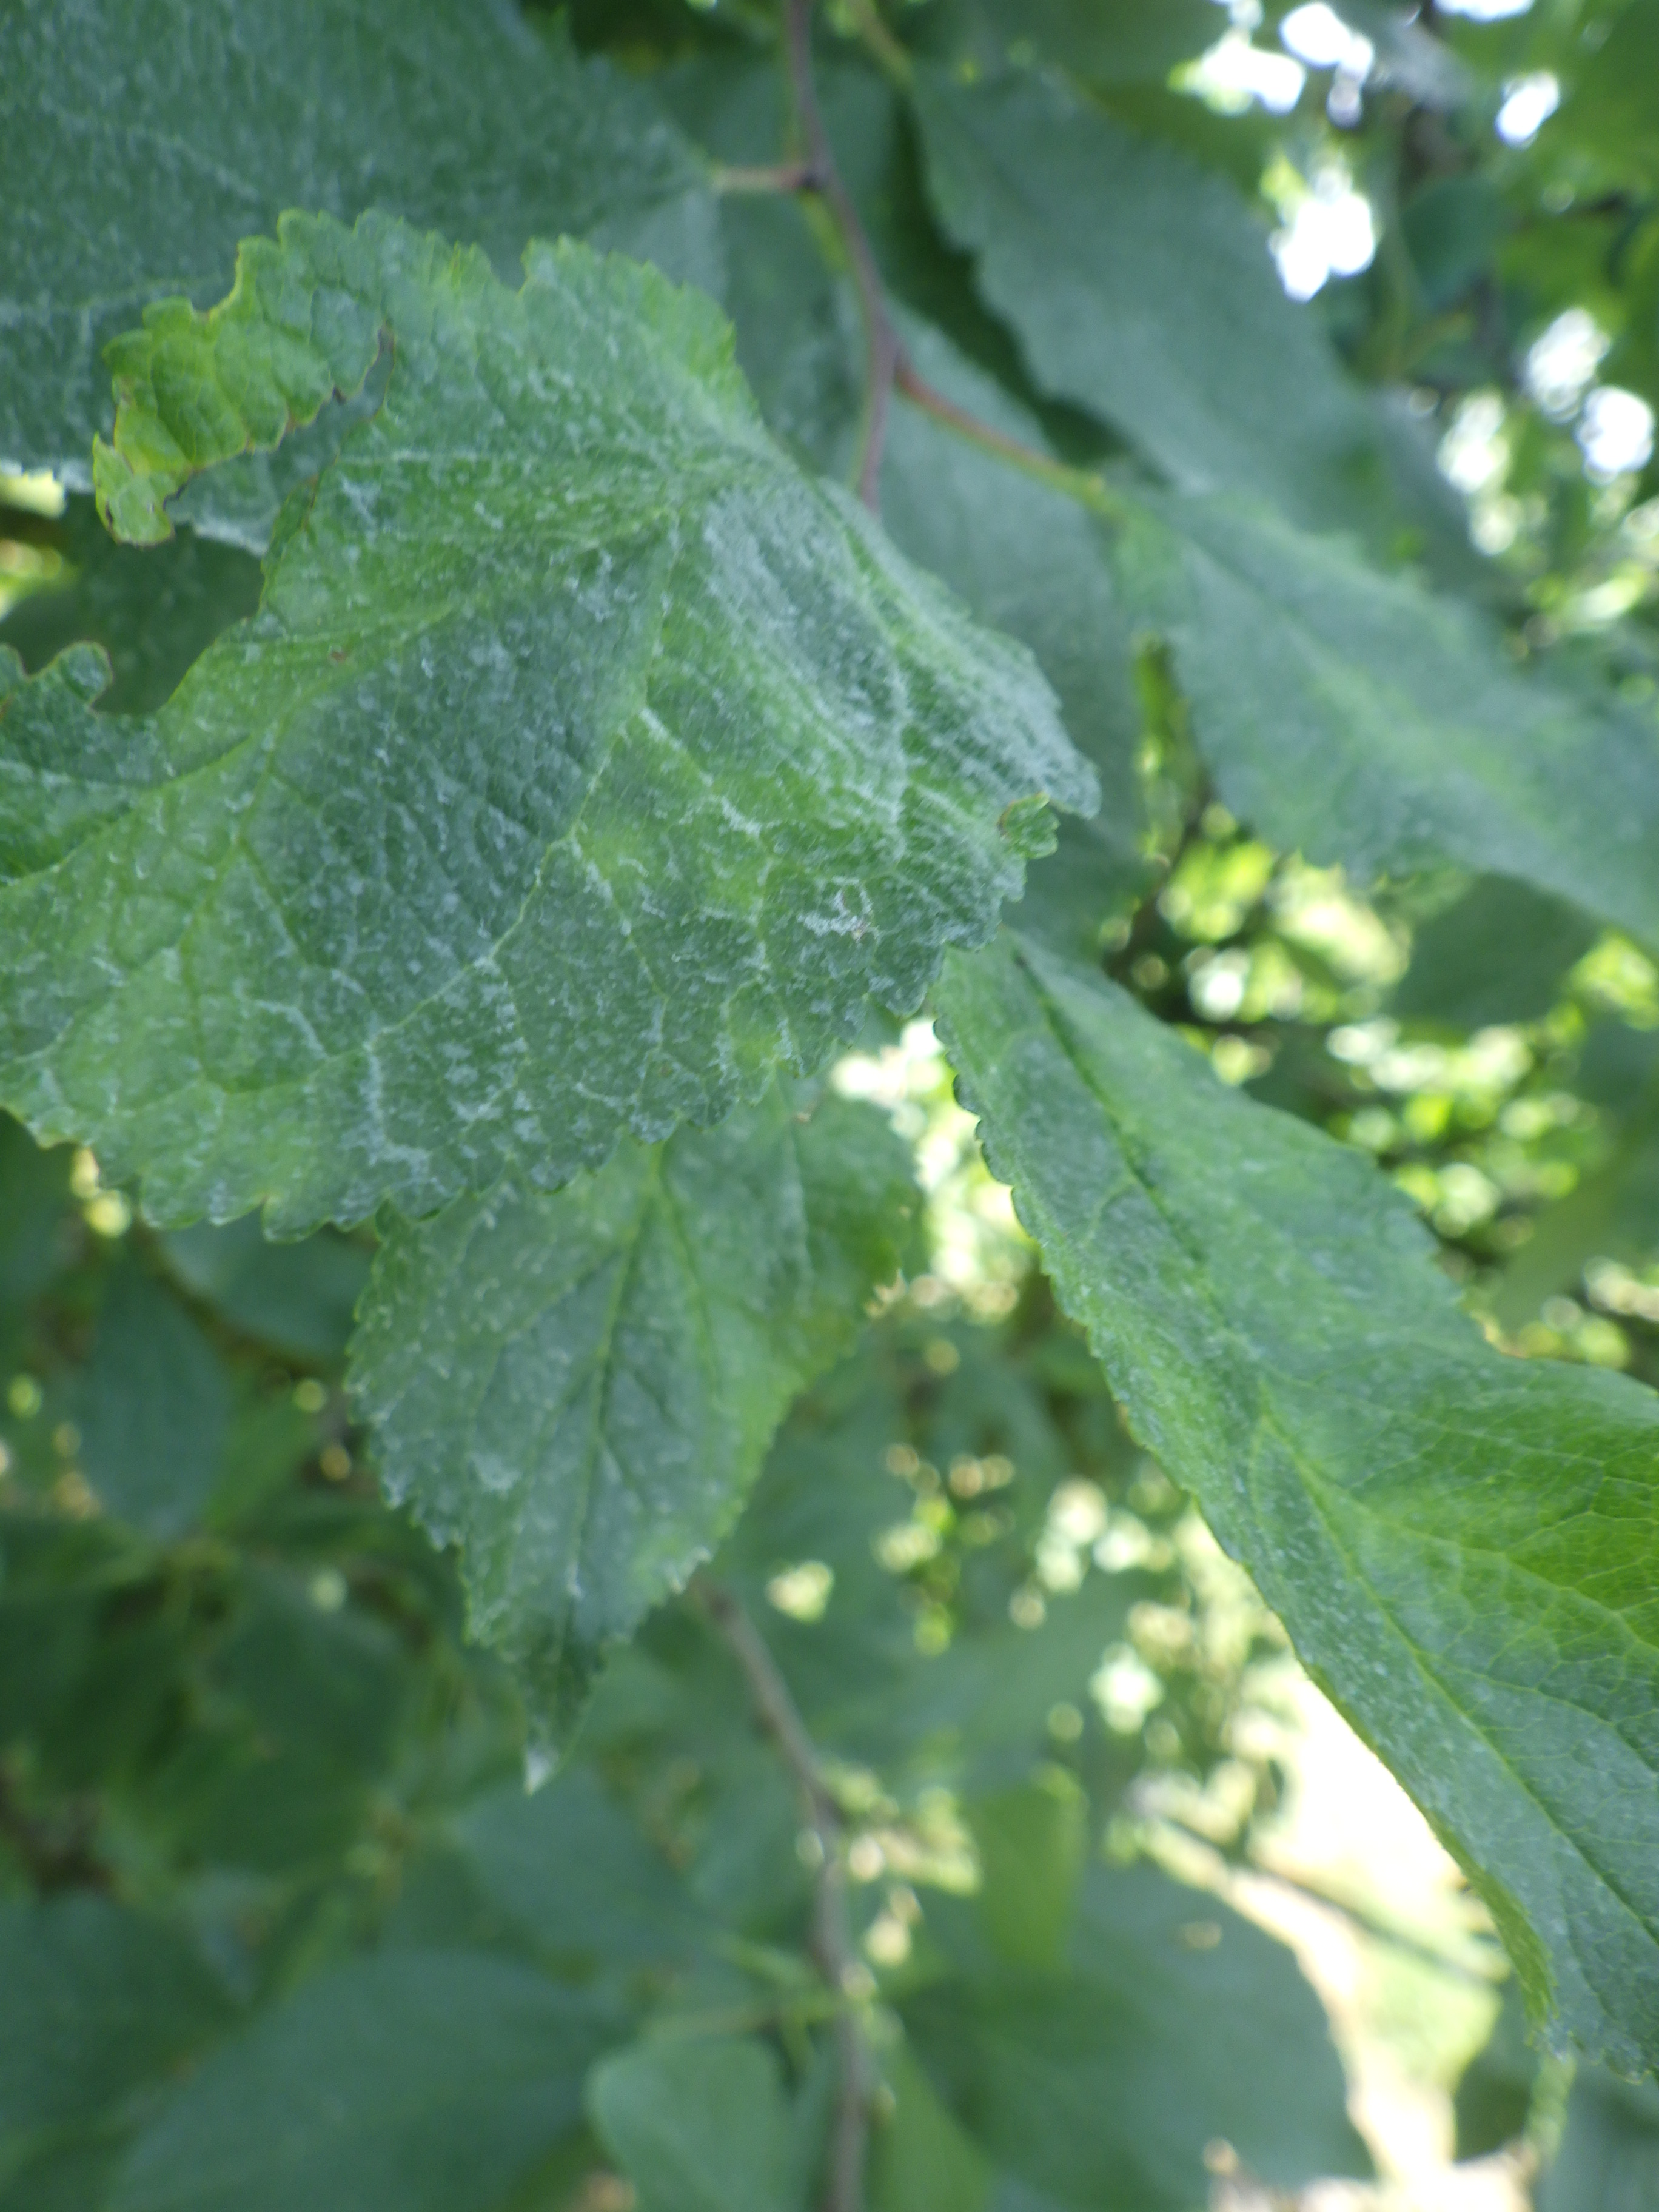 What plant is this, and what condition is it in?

plum, sharka
